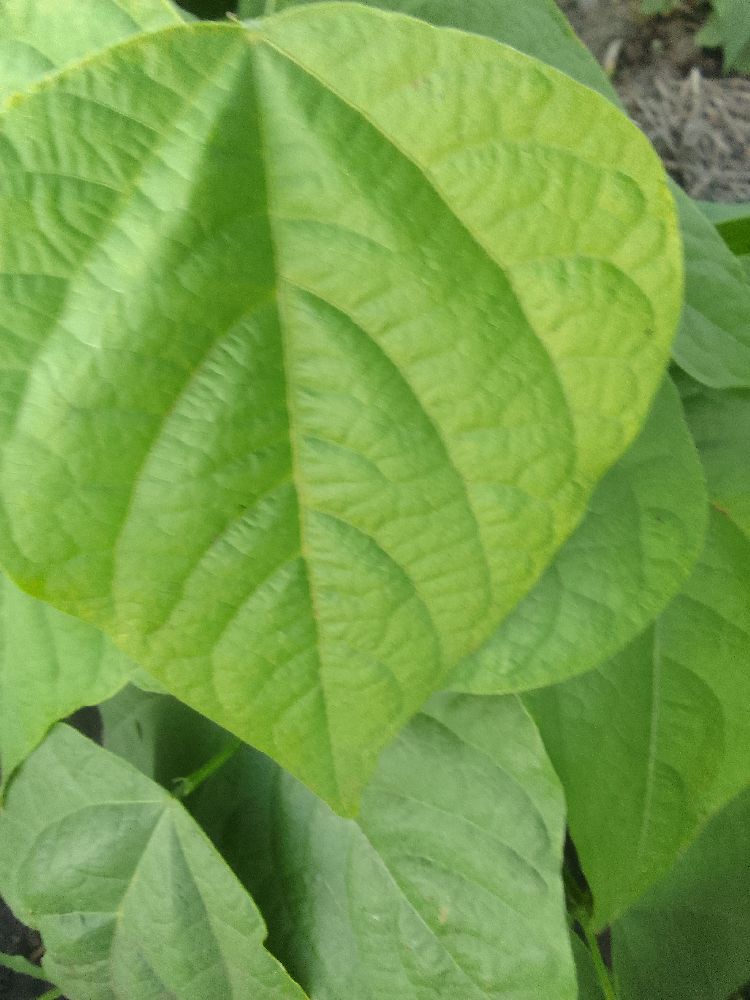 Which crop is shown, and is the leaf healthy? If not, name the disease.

common bean, healthy
